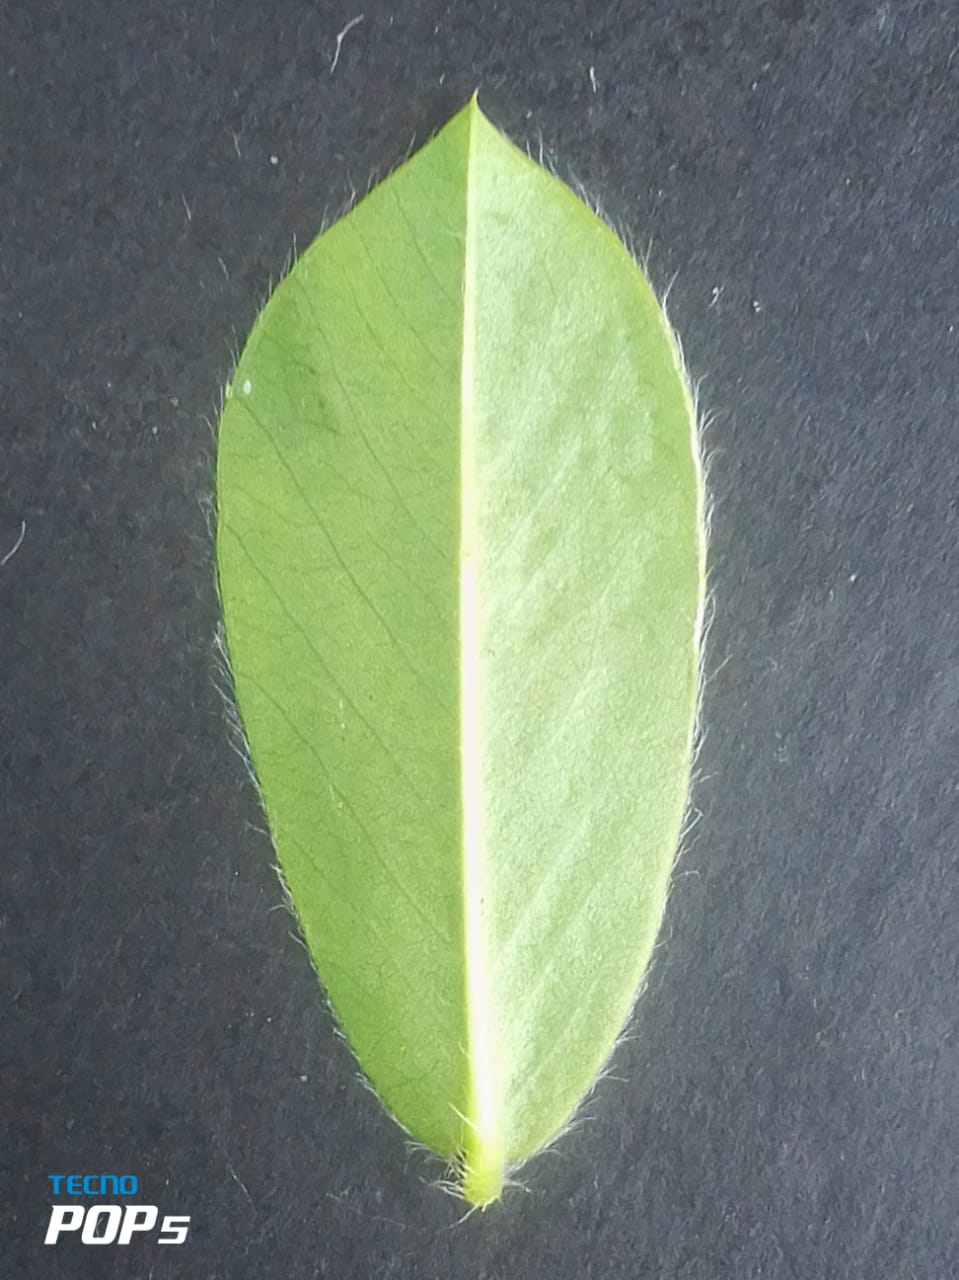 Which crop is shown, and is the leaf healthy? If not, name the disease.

peanut, healthy leaves
